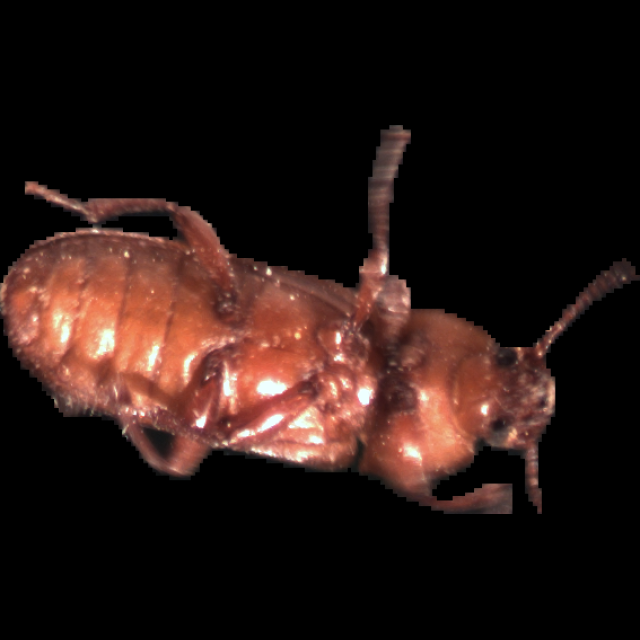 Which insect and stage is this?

mealworm beetle
